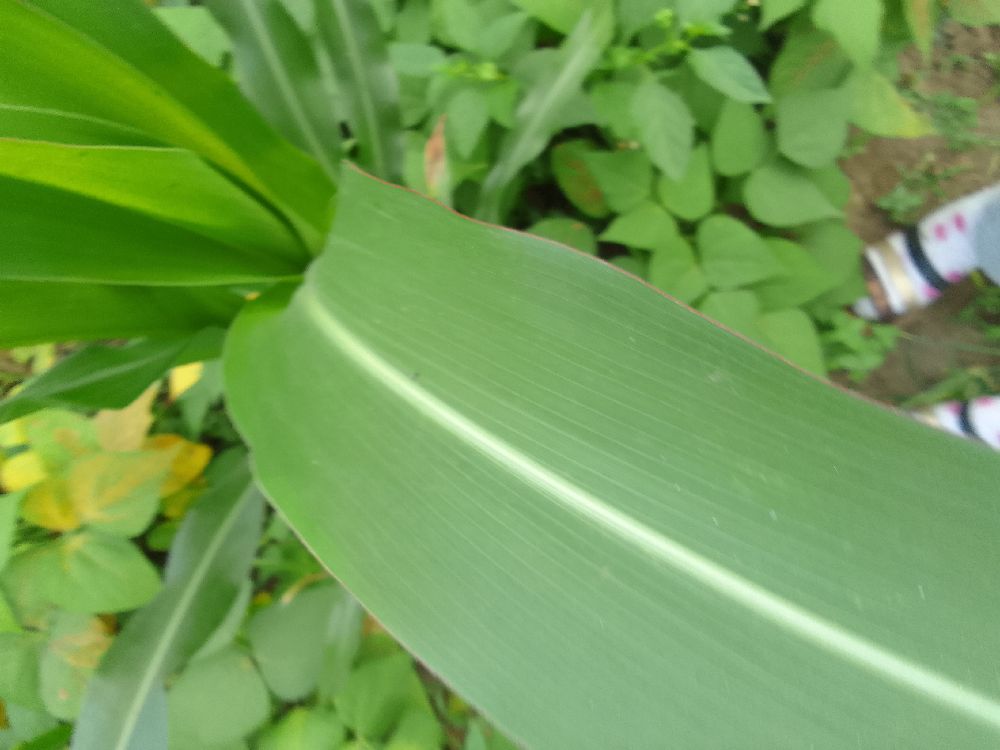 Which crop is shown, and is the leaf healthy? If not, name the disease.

maize, healthy
